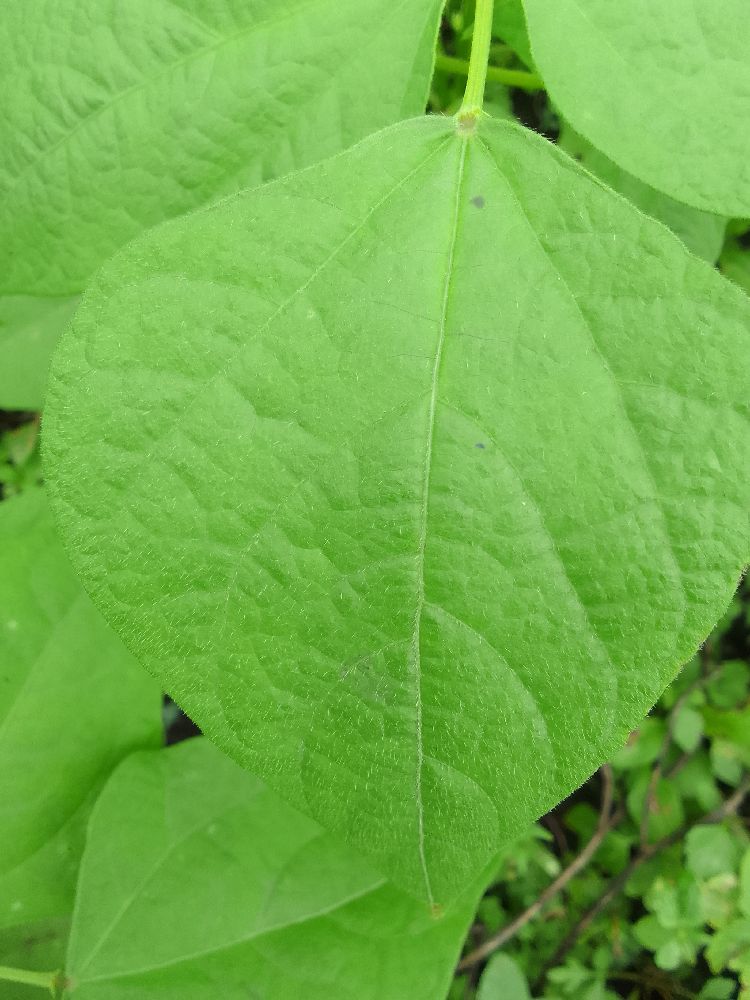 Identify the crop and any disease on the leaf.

common bean, healthy
